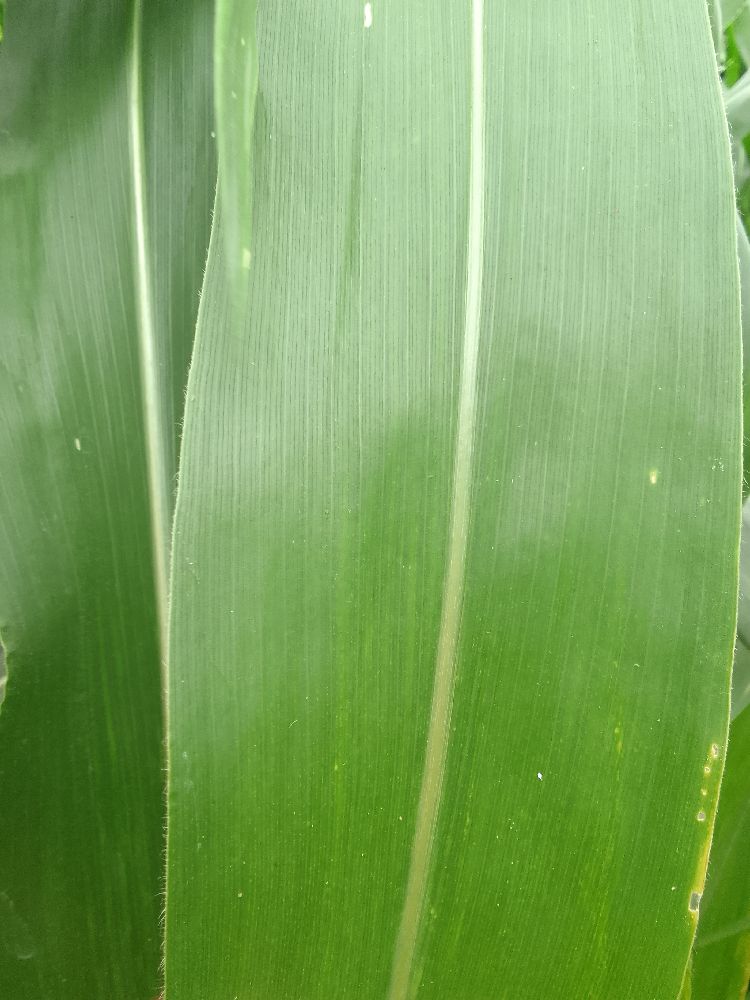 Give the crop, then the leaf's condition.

maize, healthy
